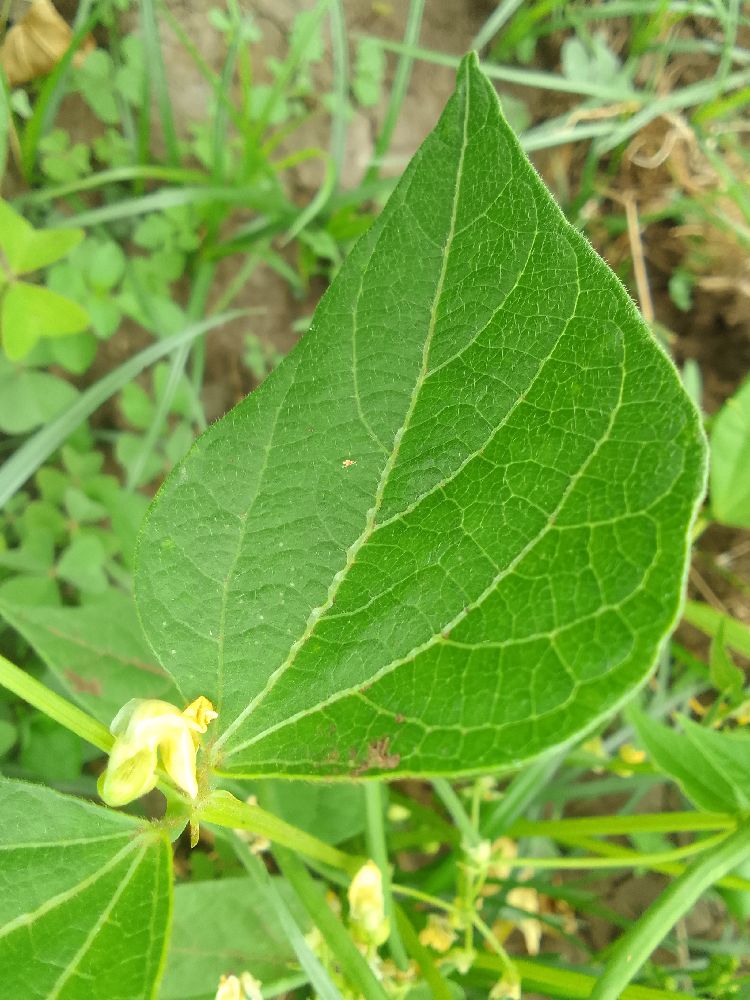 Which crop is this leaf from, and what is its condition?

common bean, healthy
